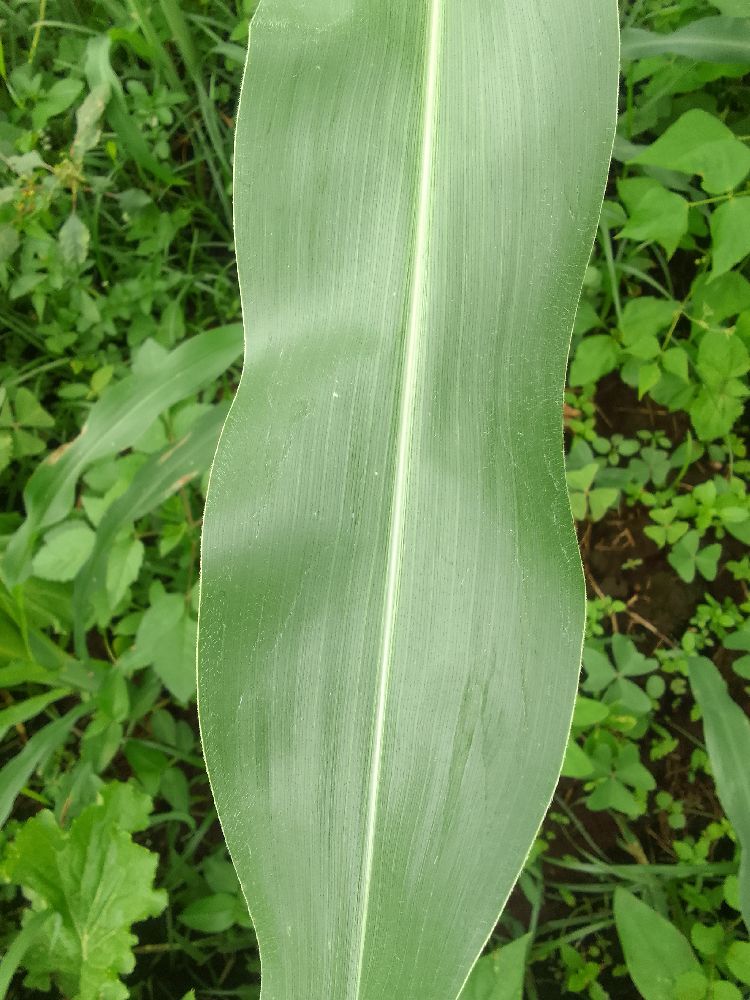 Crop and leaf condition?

maize, healthy
